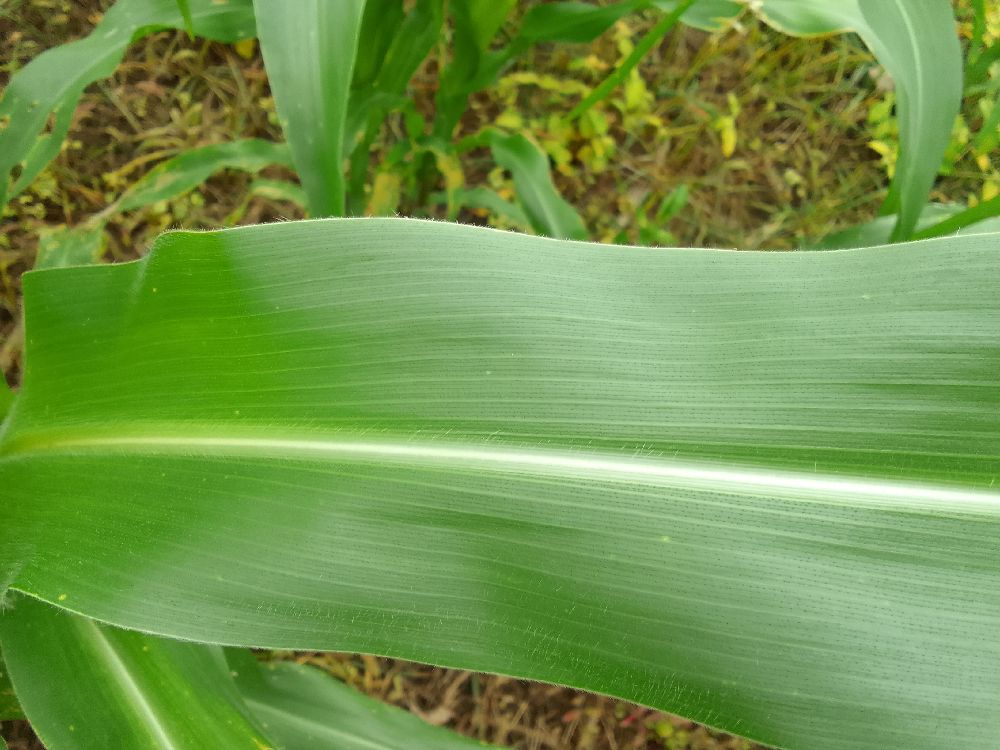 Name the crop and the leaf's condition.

maize, healthy
